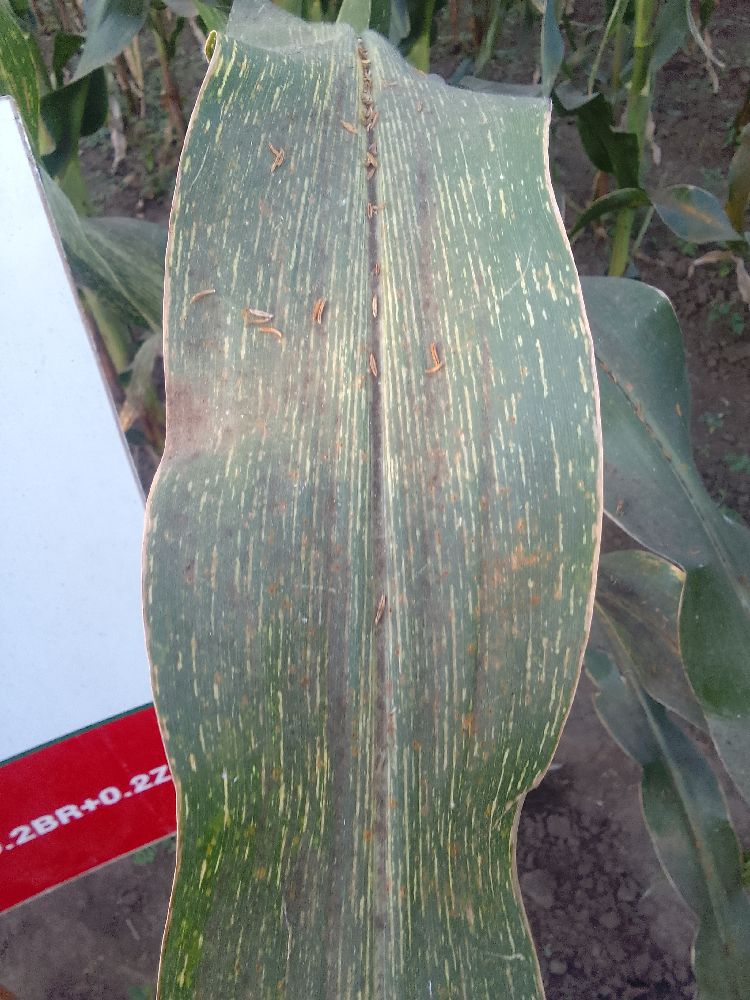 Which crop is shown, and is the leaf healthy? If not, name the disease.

maize, maize streak virus
